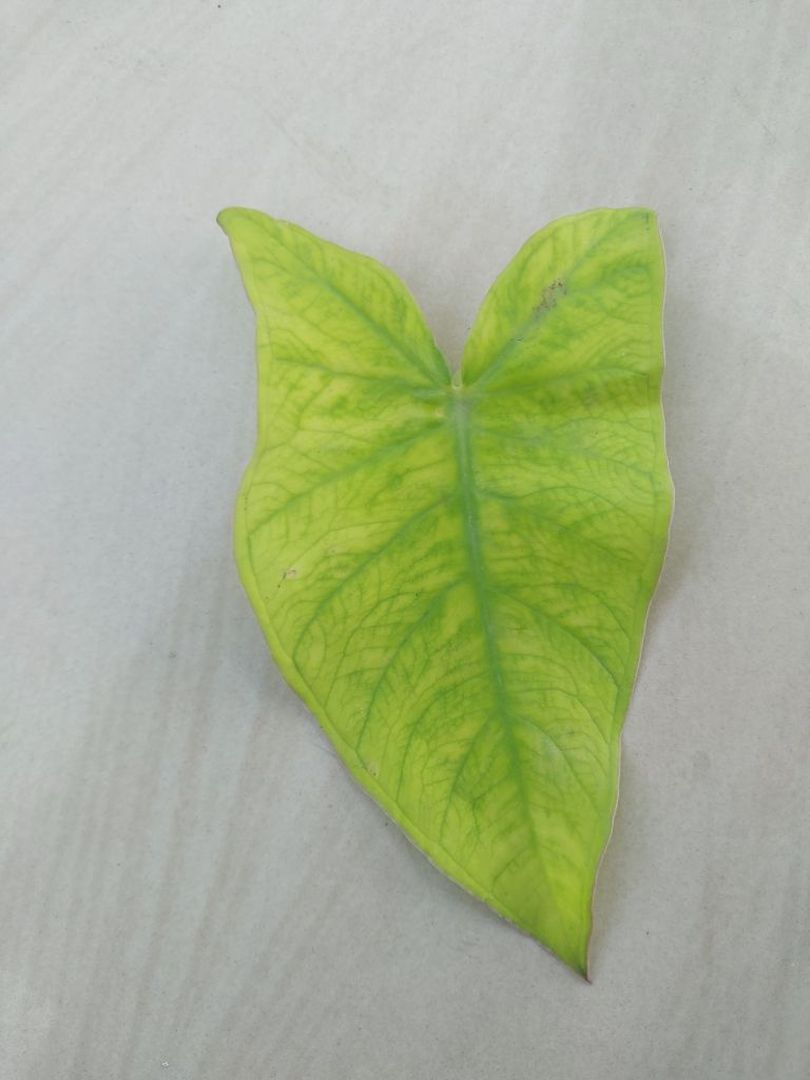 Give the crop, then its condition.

taro, mosaic
